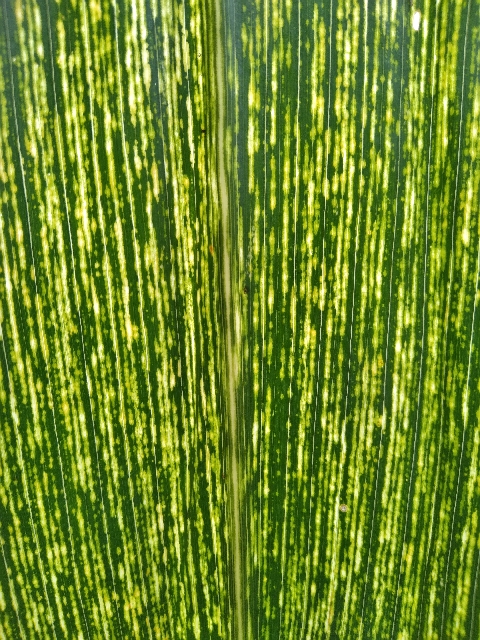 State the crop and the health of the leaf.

maize, maize streak virus
